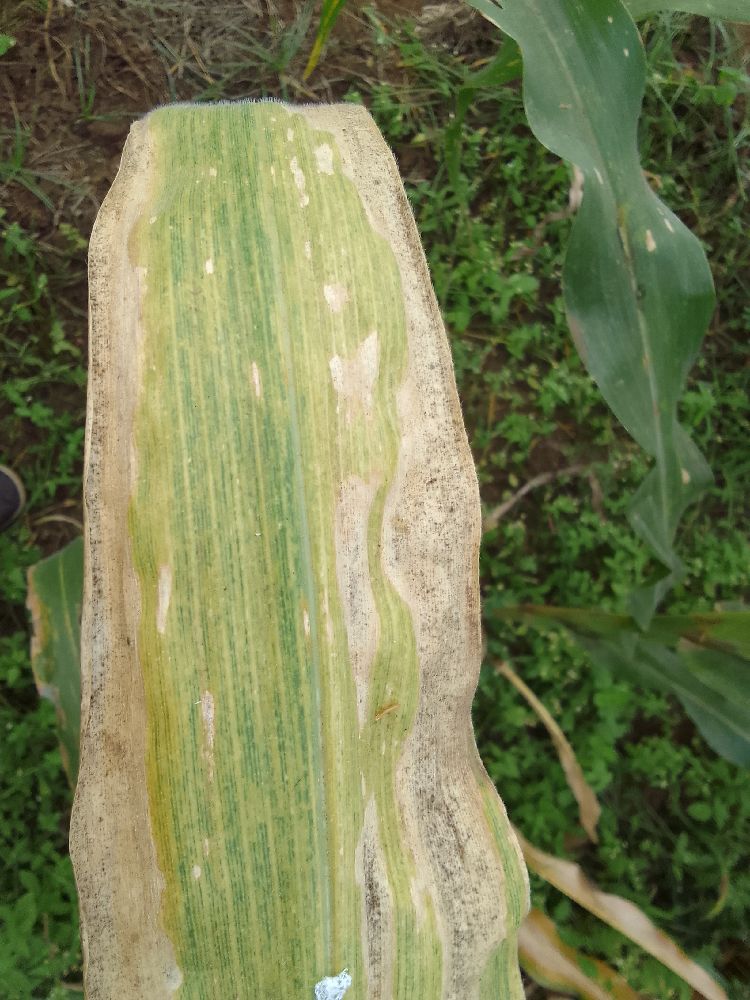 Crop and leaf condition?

maize, maize lethal necrosis
